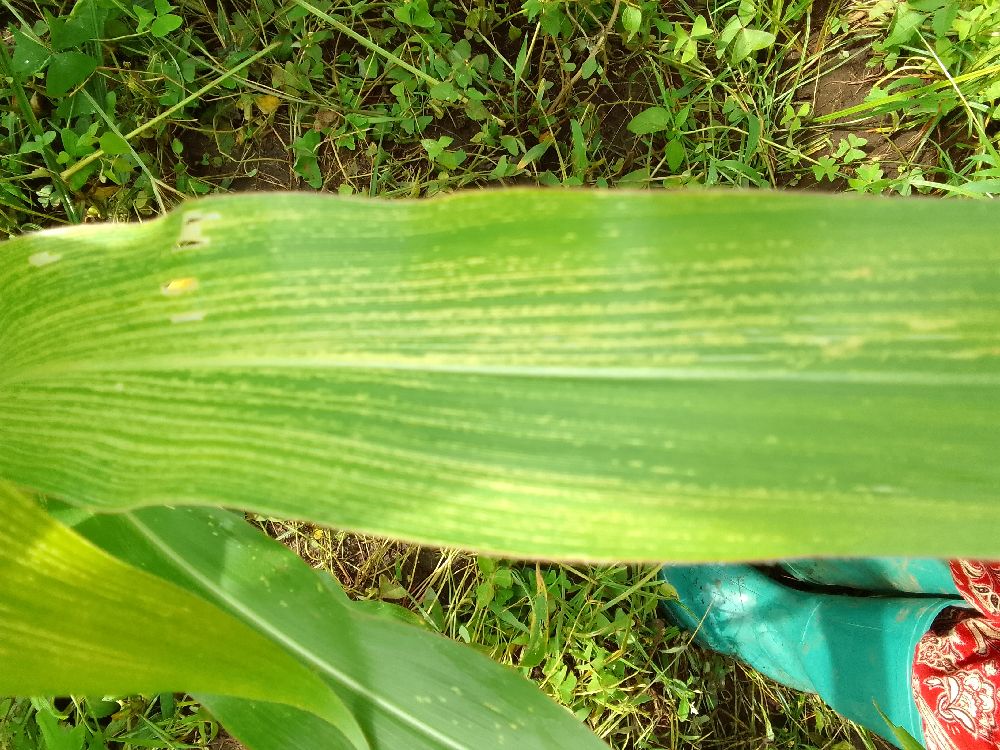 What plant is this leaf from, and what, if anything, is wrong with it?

maize, maize streak virus
